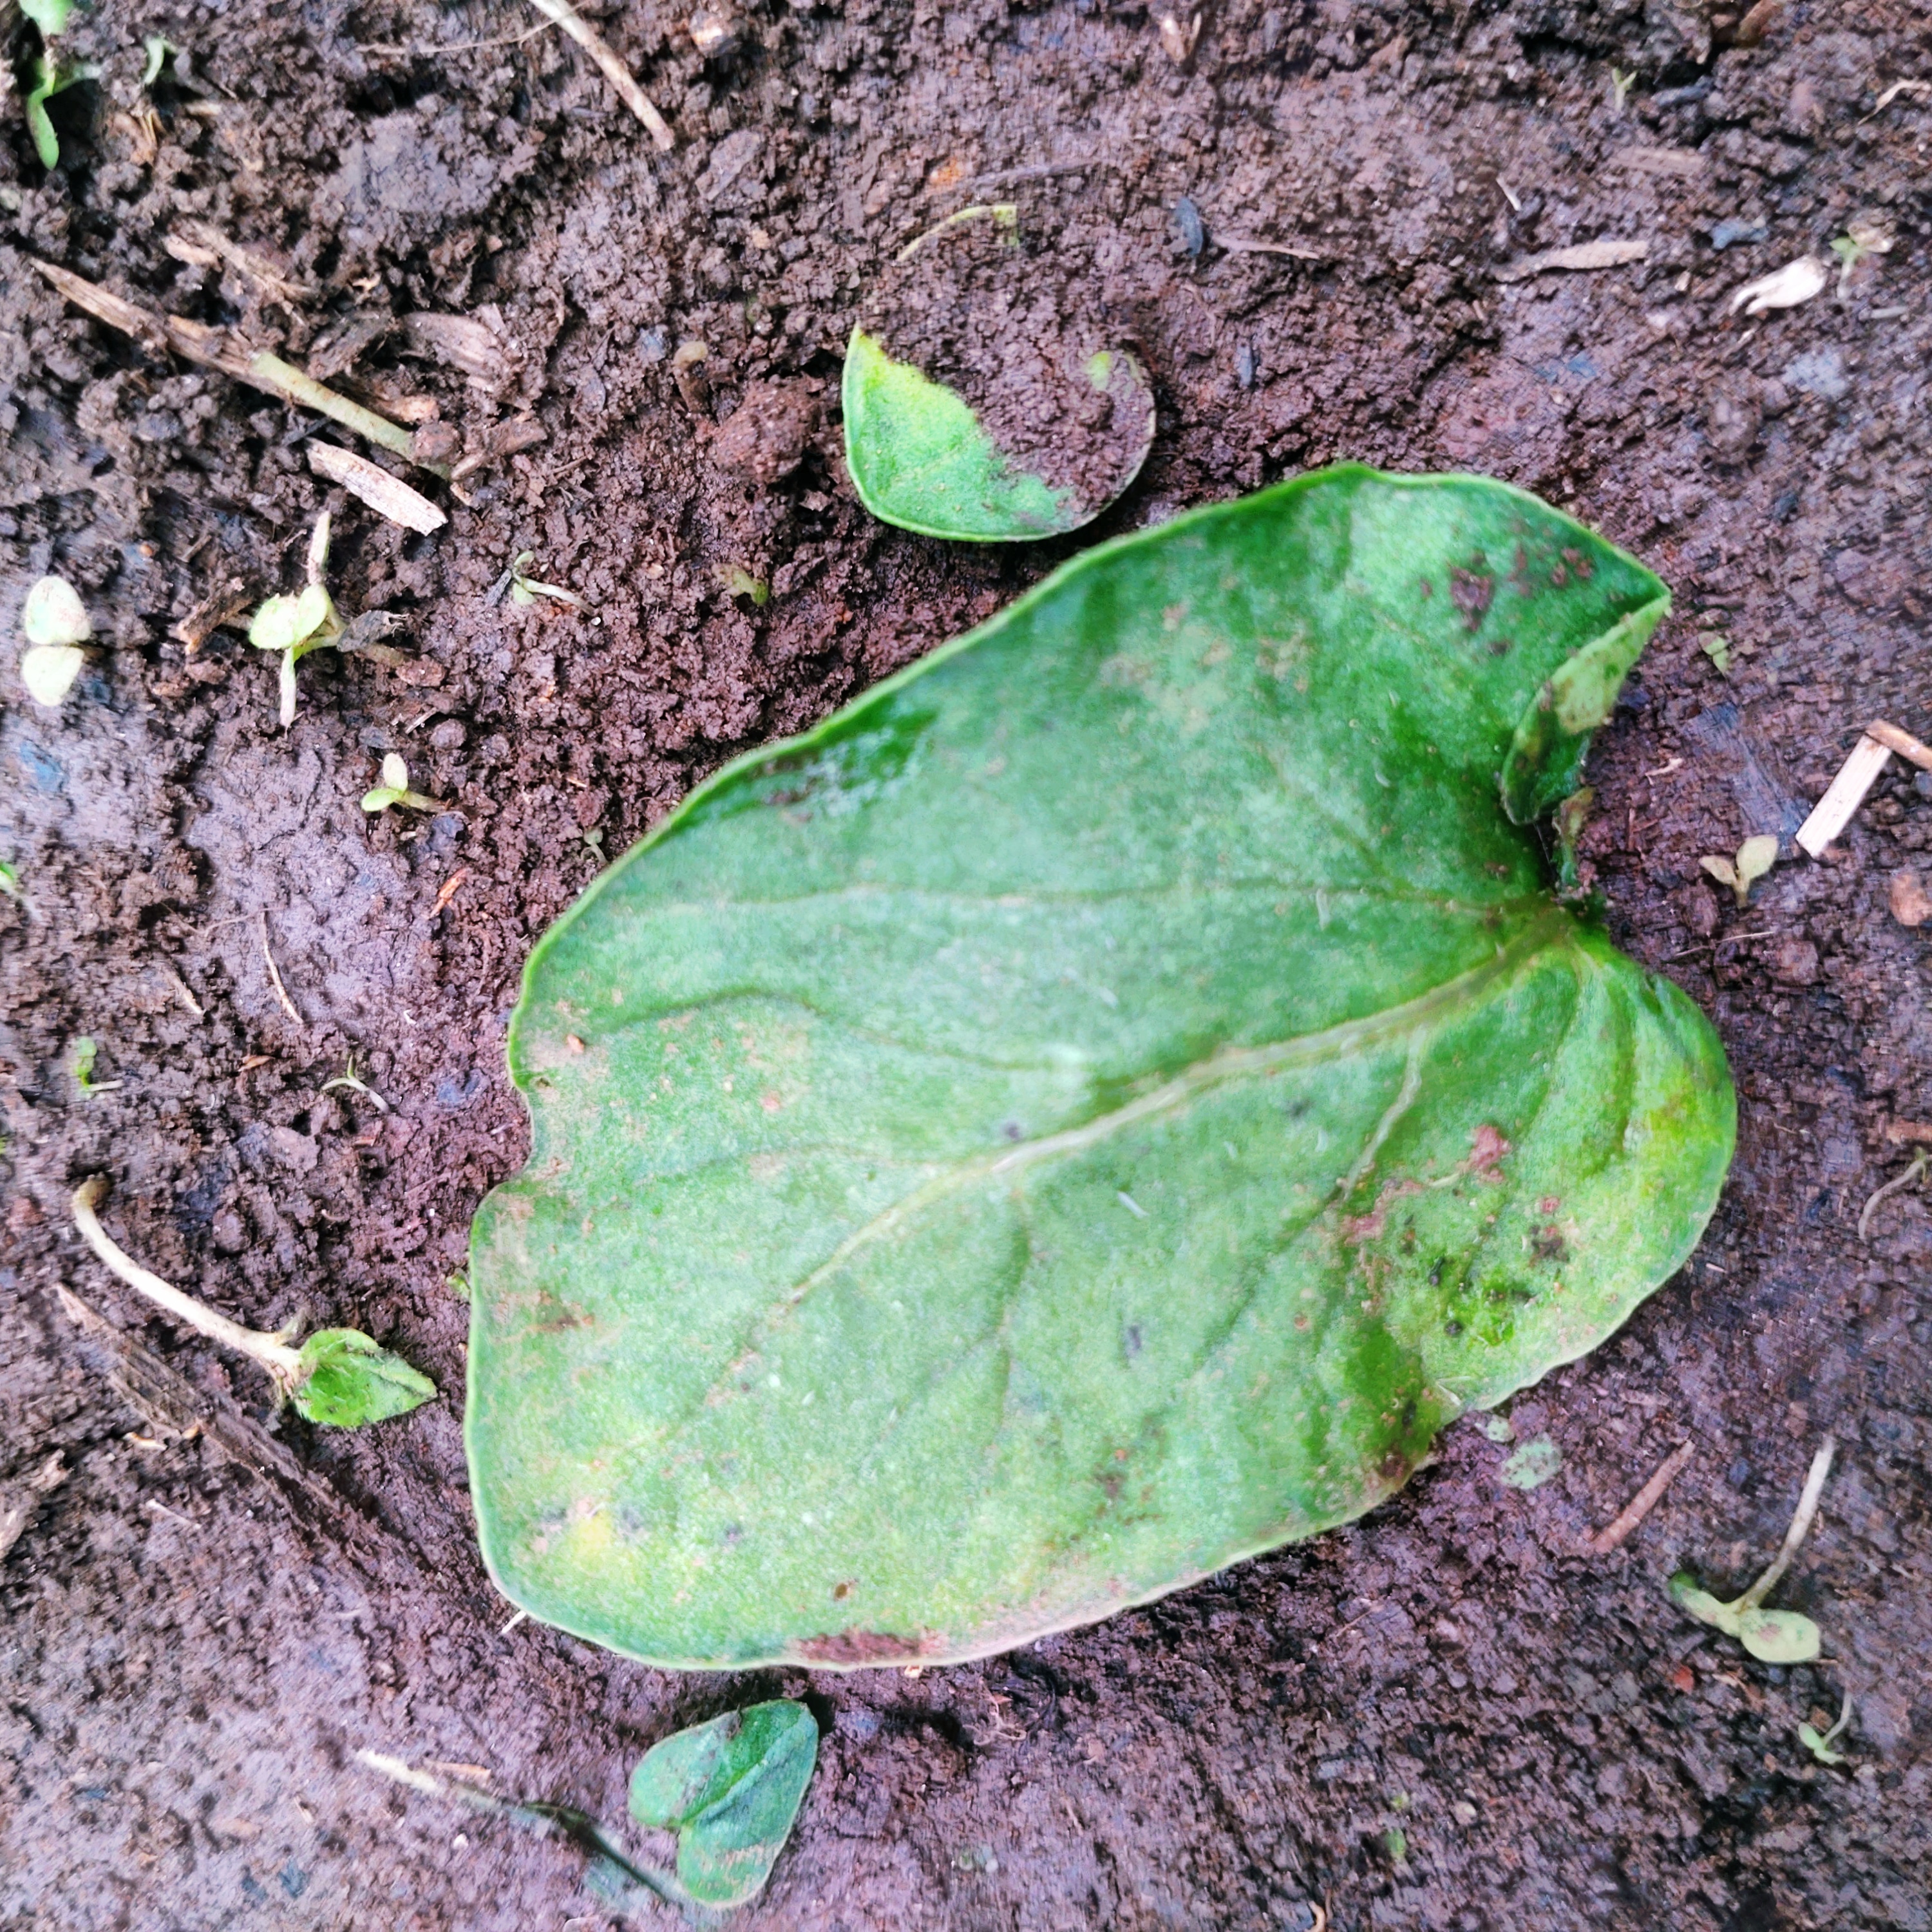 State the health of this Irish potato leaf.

late blight
